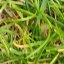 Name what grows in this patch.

grass
